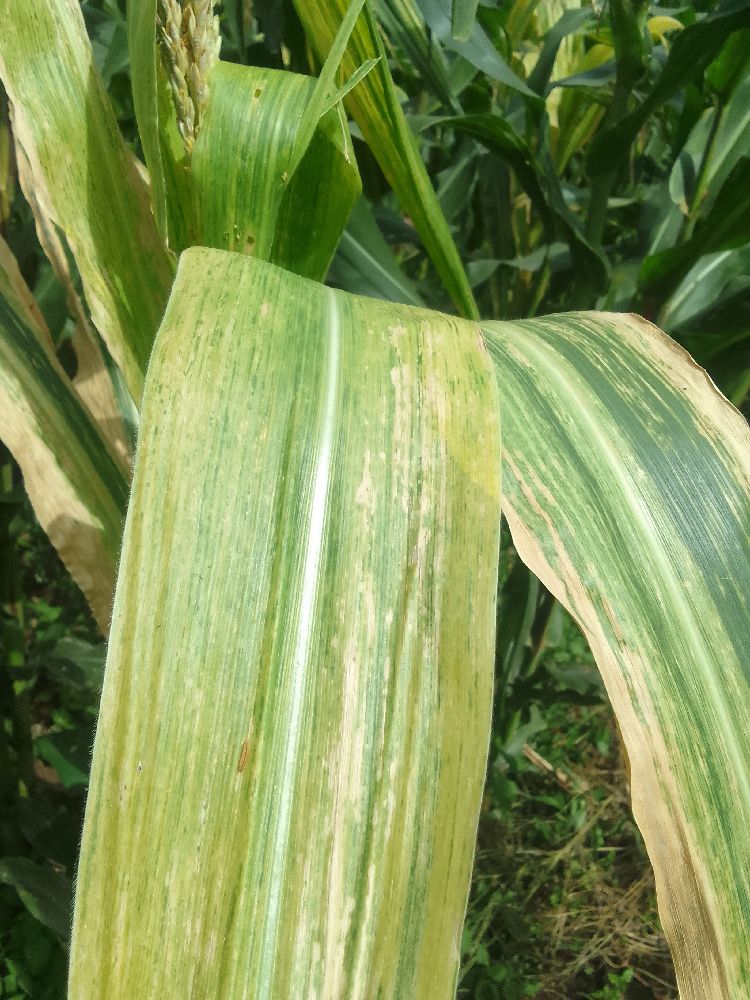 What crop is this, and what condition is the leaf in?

maize, maize lethal necrosis
